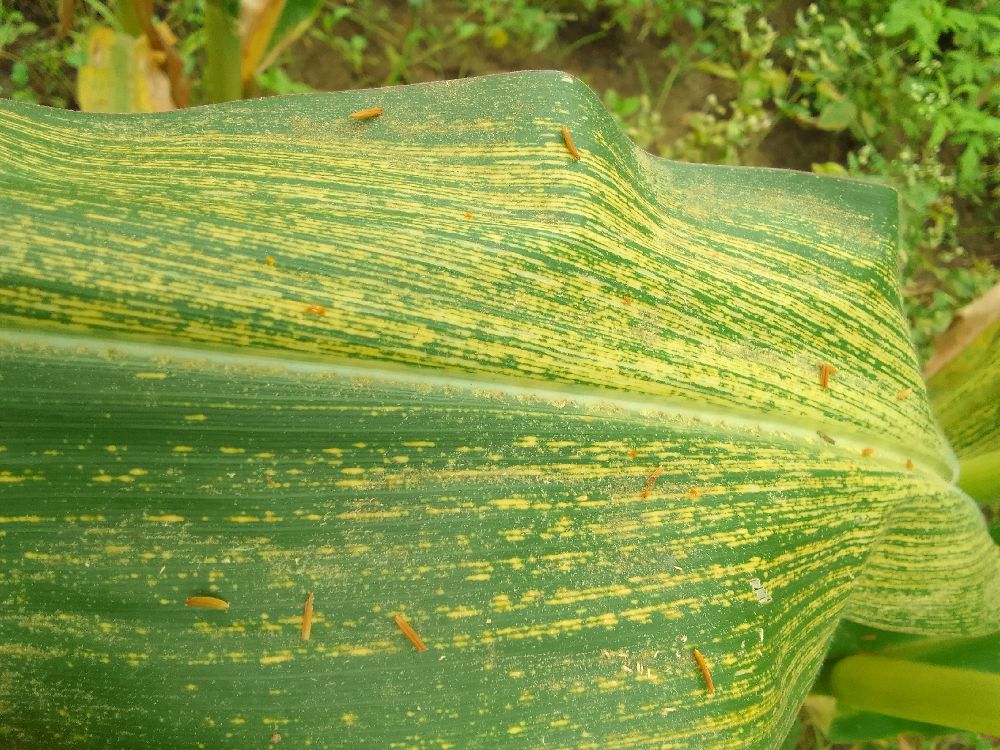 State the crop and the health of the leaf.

maize, maize streak virus
